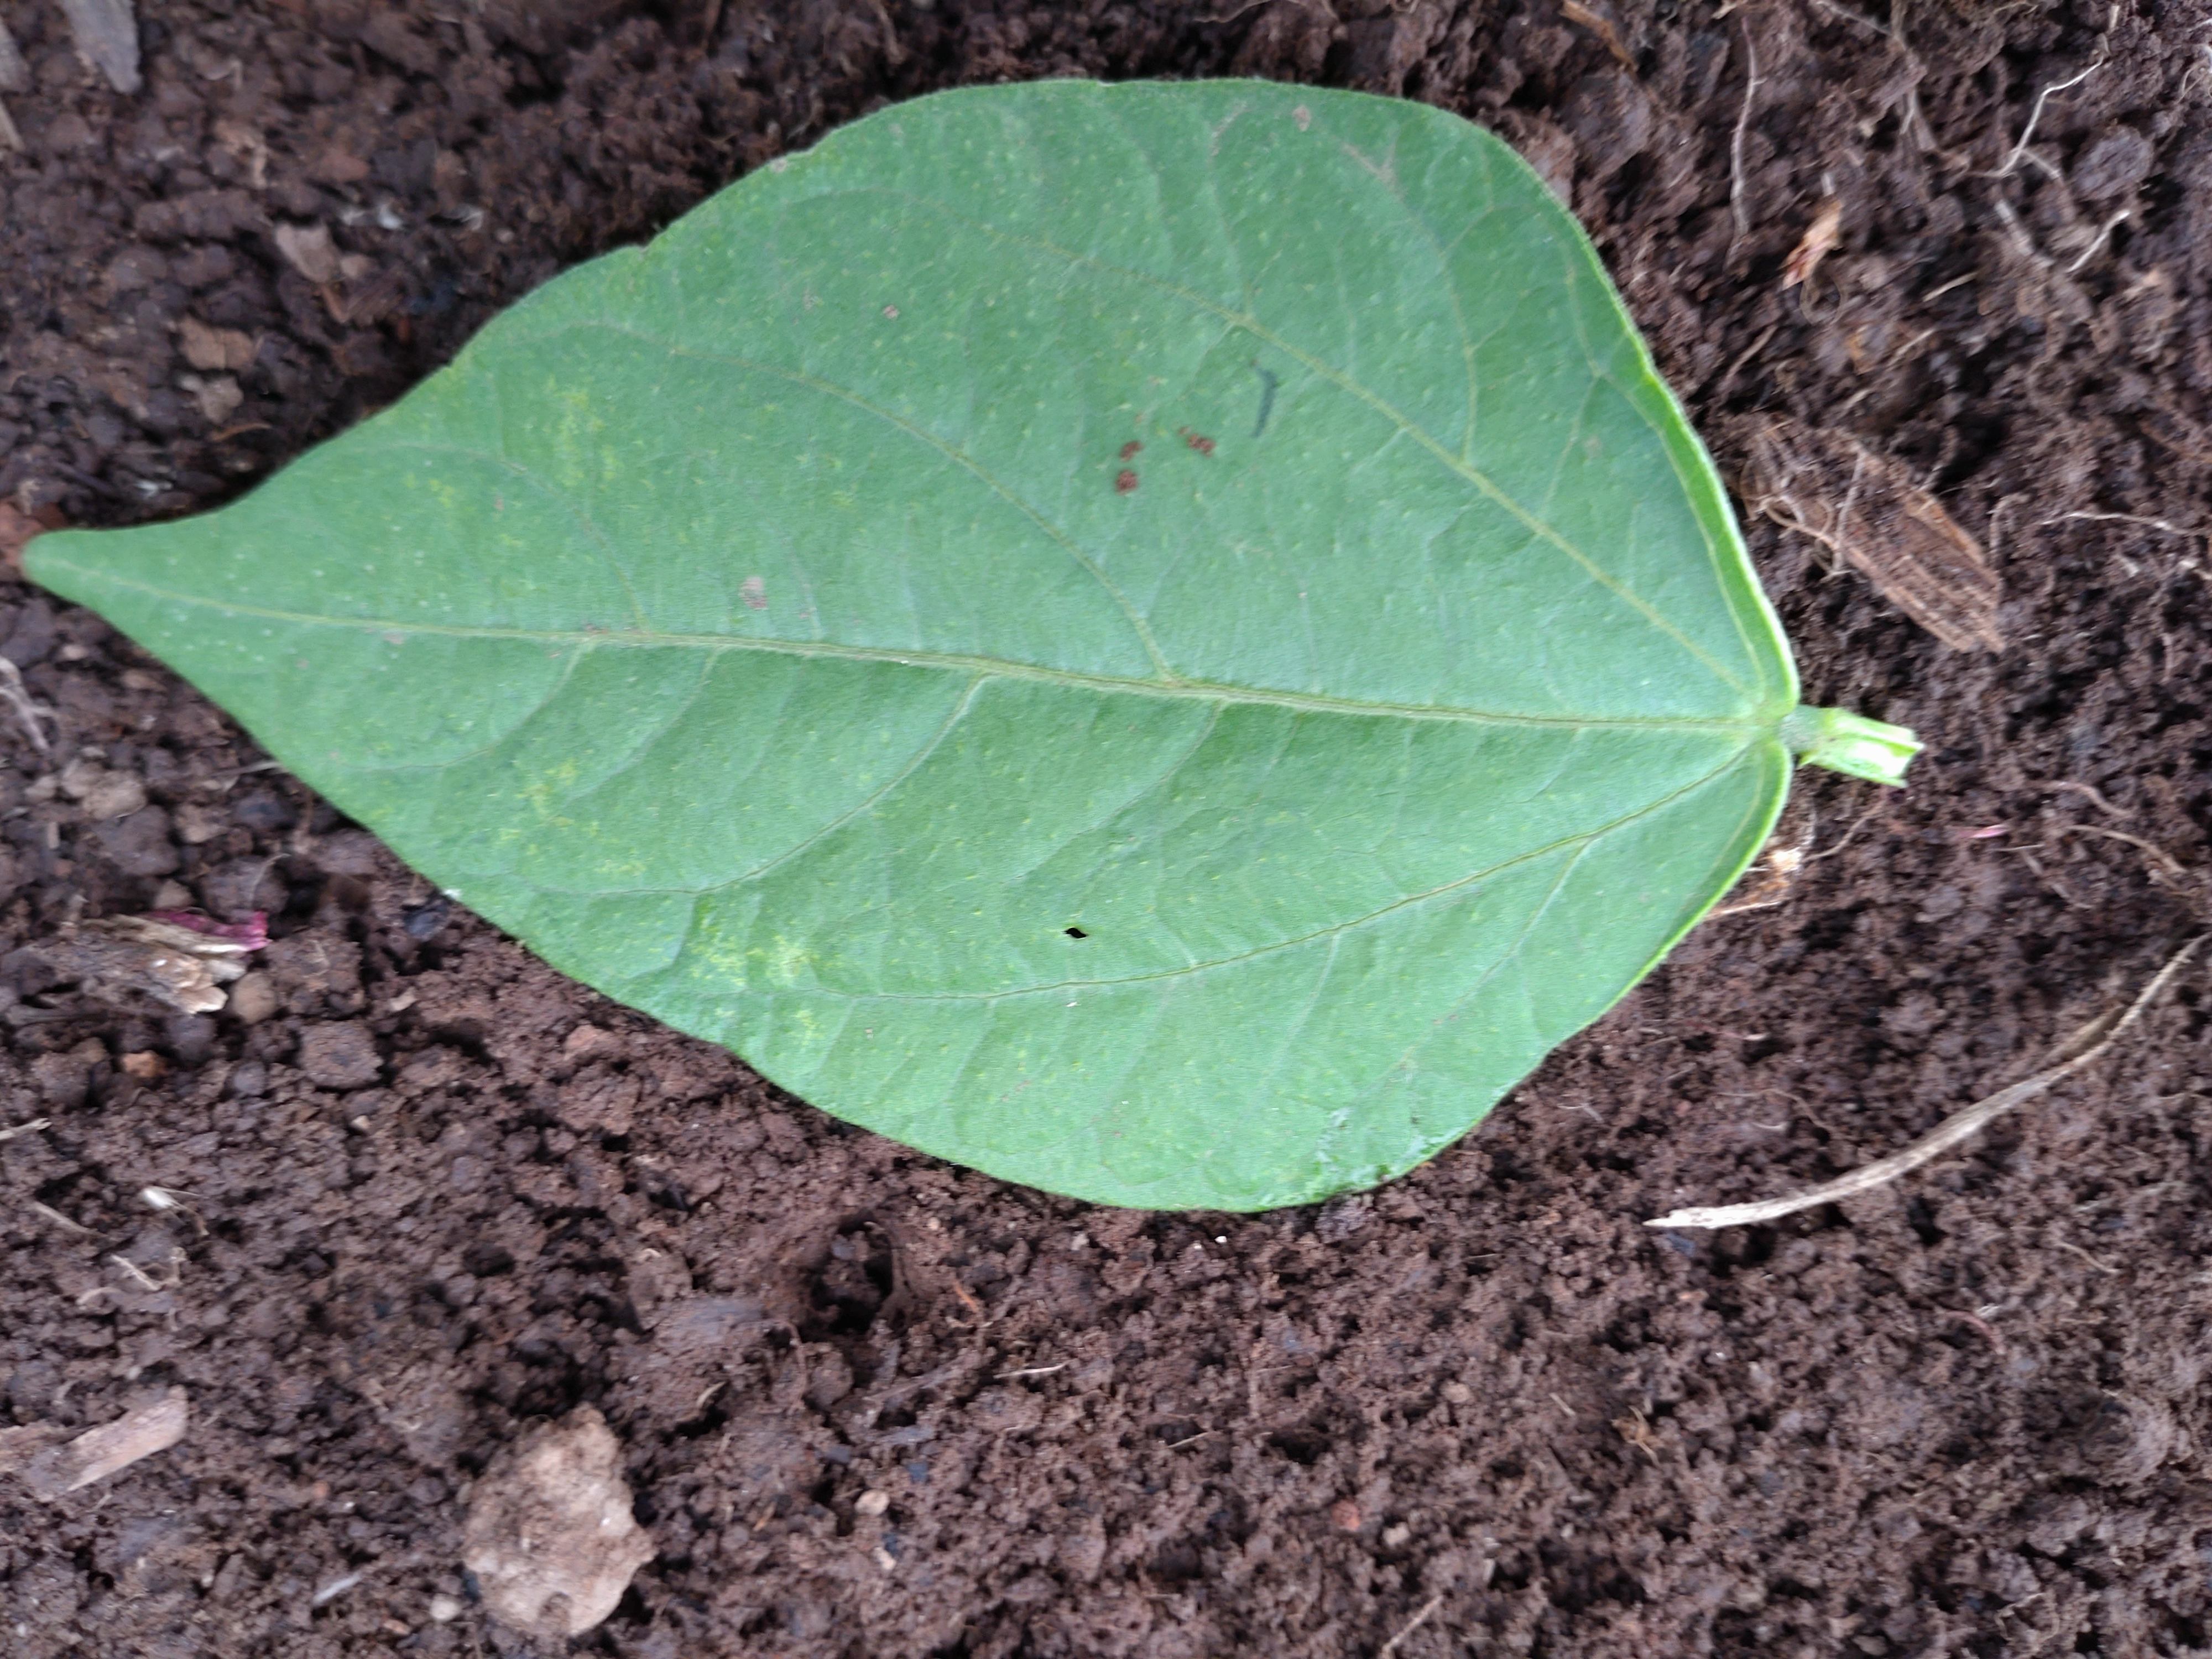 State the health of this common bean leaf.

healthy
